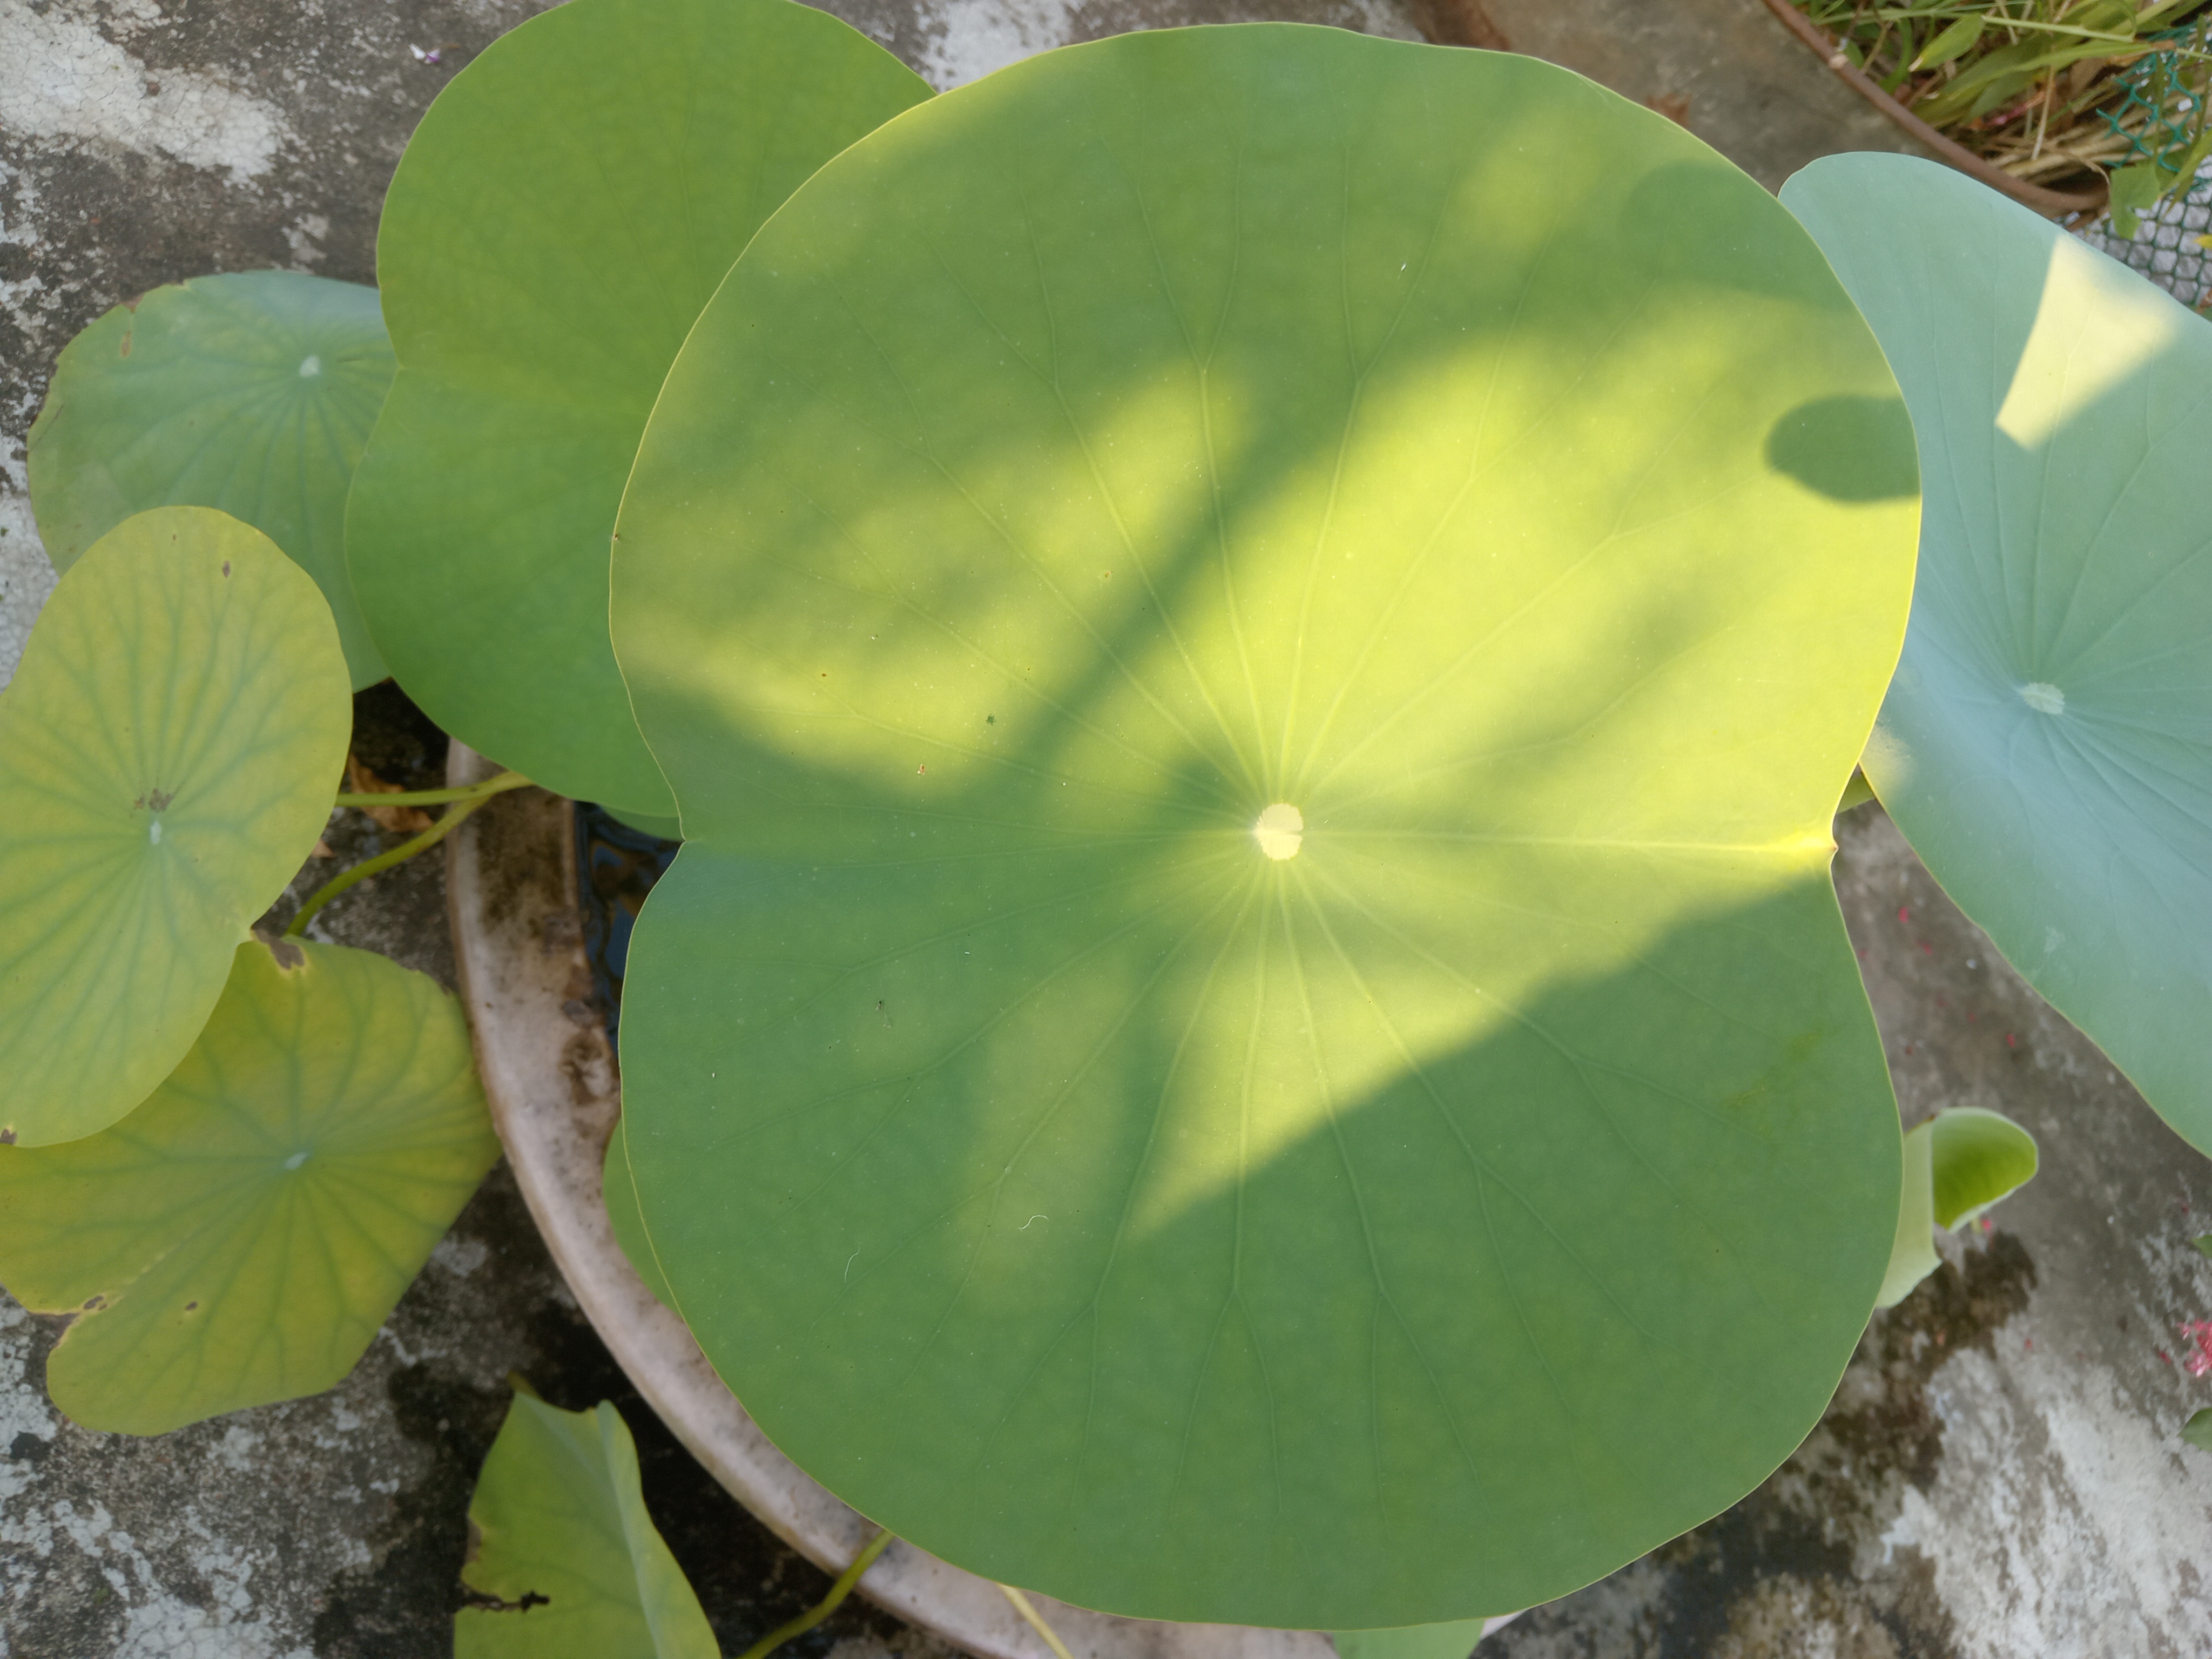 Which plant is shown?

lotus
